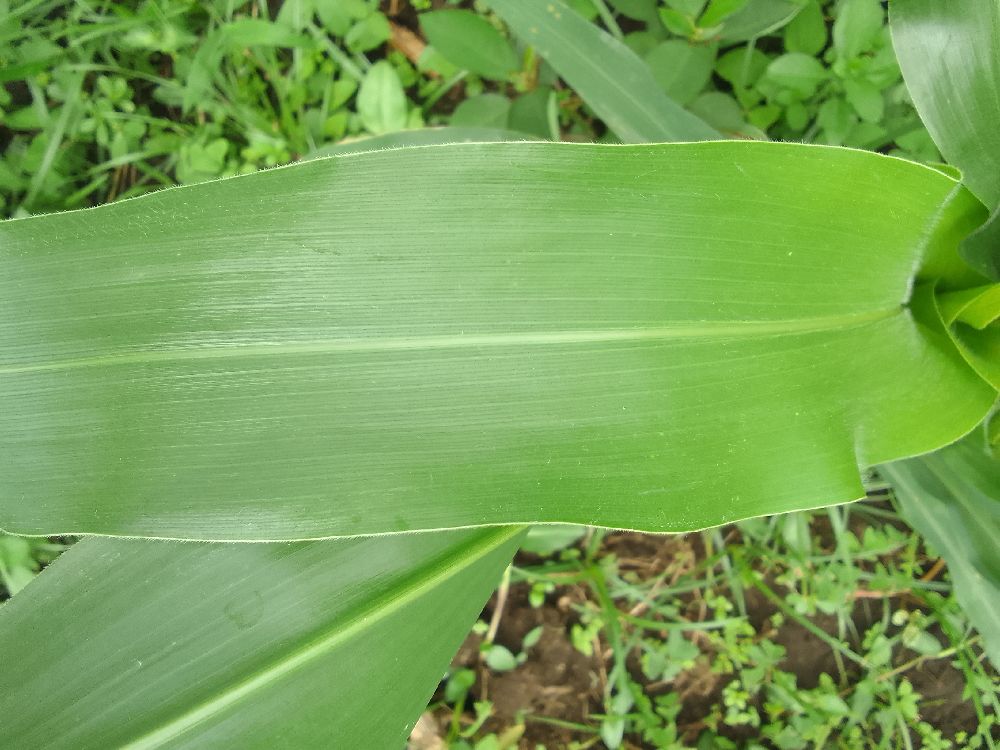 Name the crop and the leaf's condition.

maize, healthy
